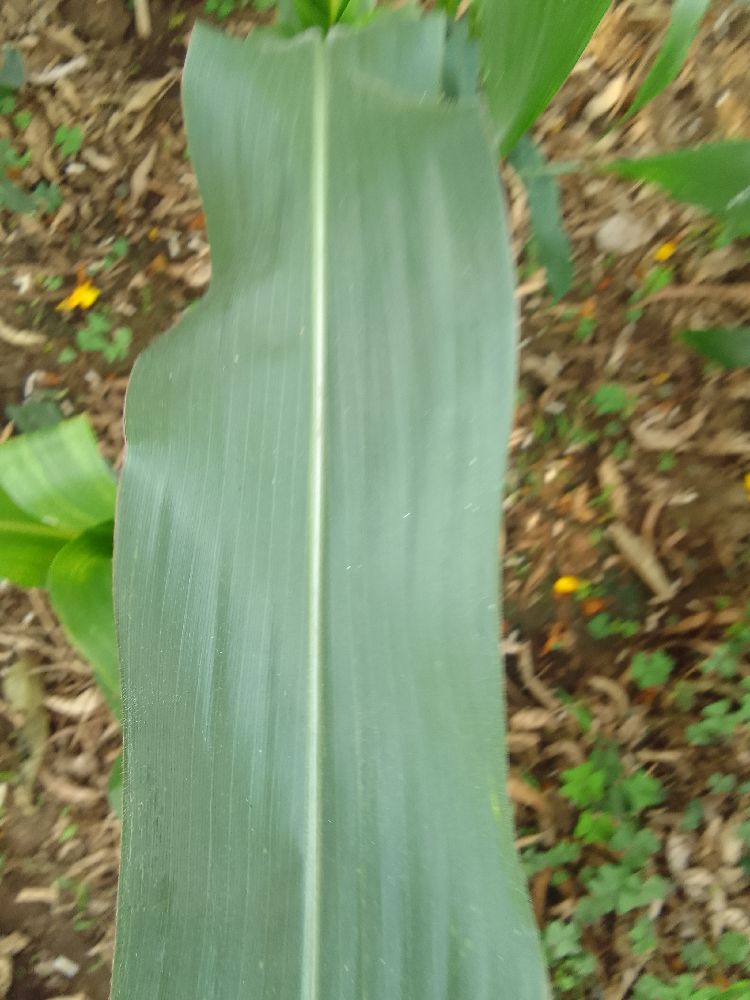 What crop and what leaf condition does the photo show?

maize, healthy
